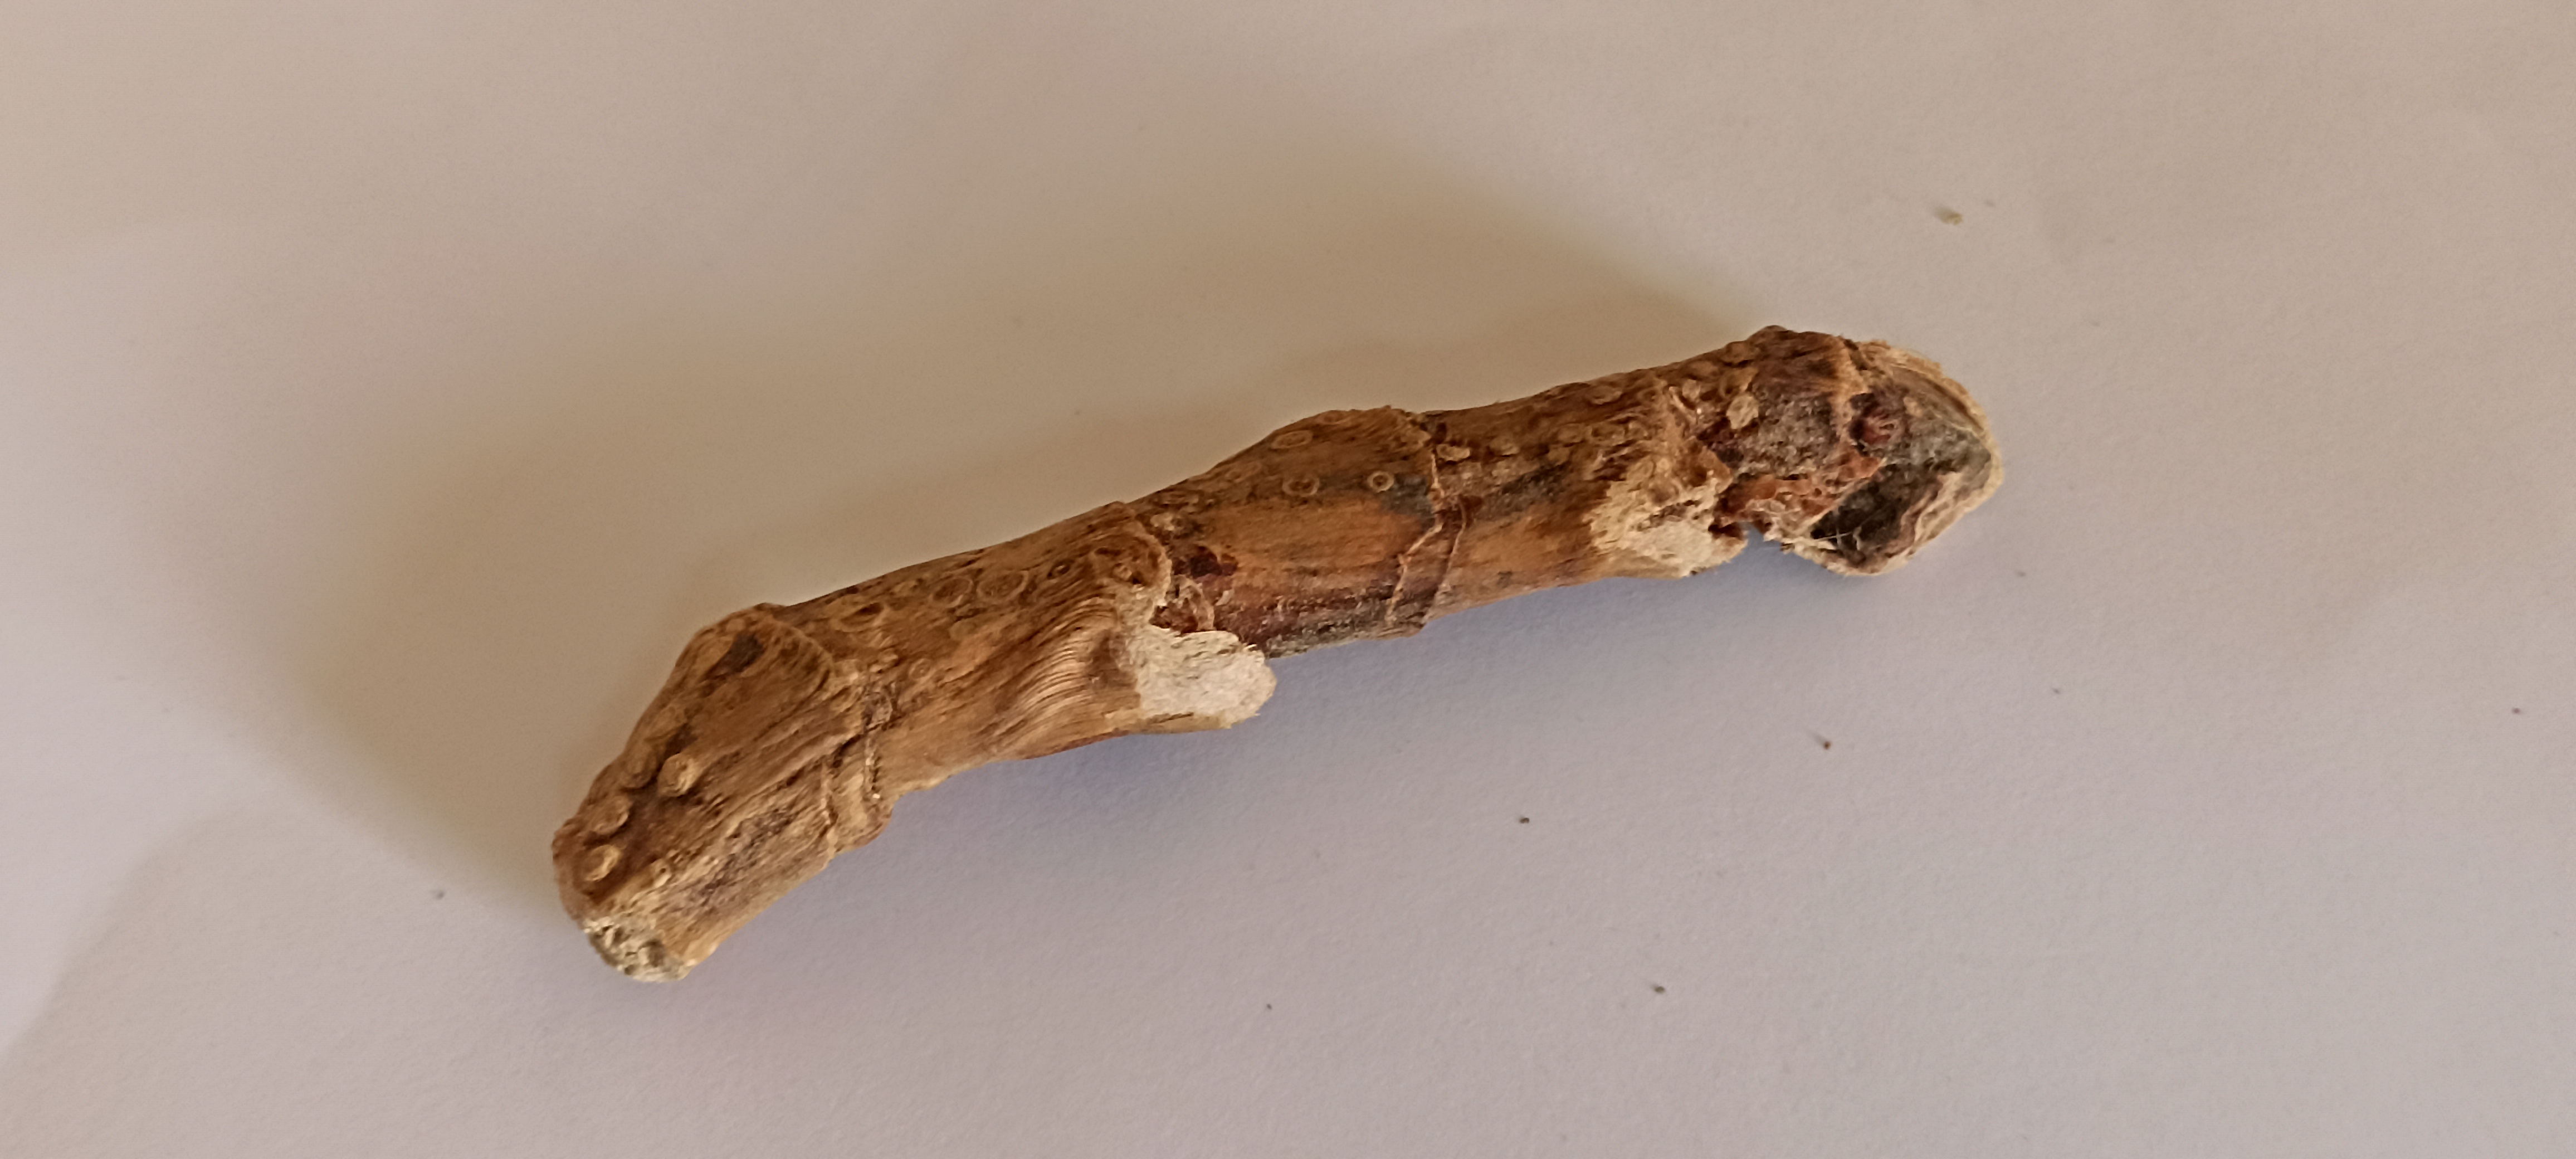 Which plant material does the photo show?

vekhand
